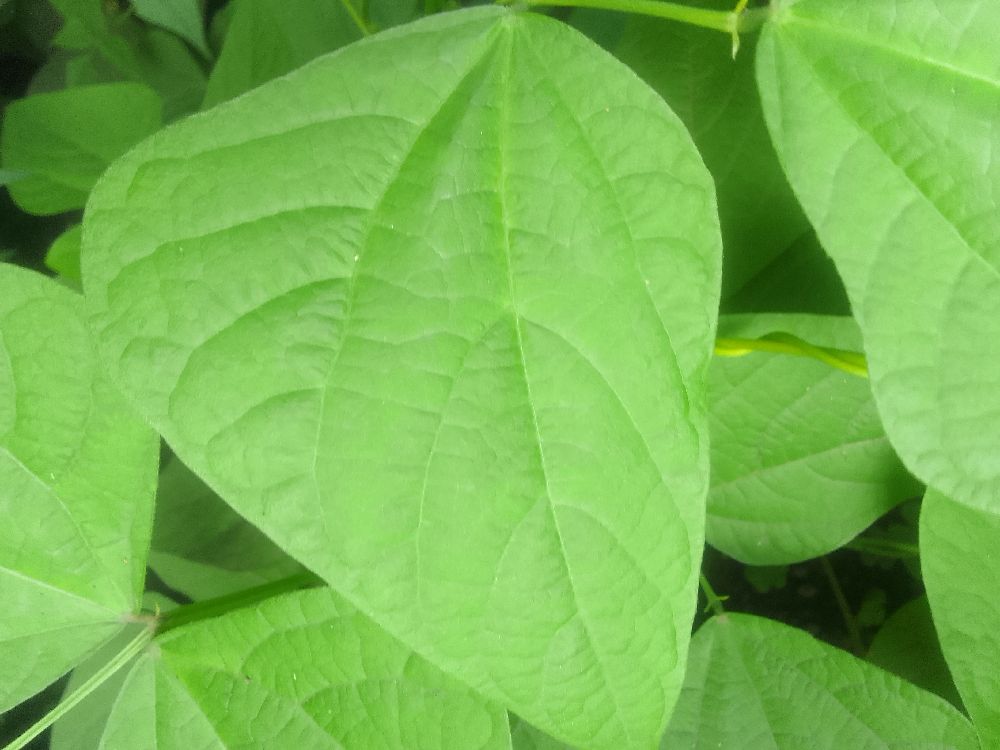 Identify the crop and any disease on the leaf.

common bean, healthy
